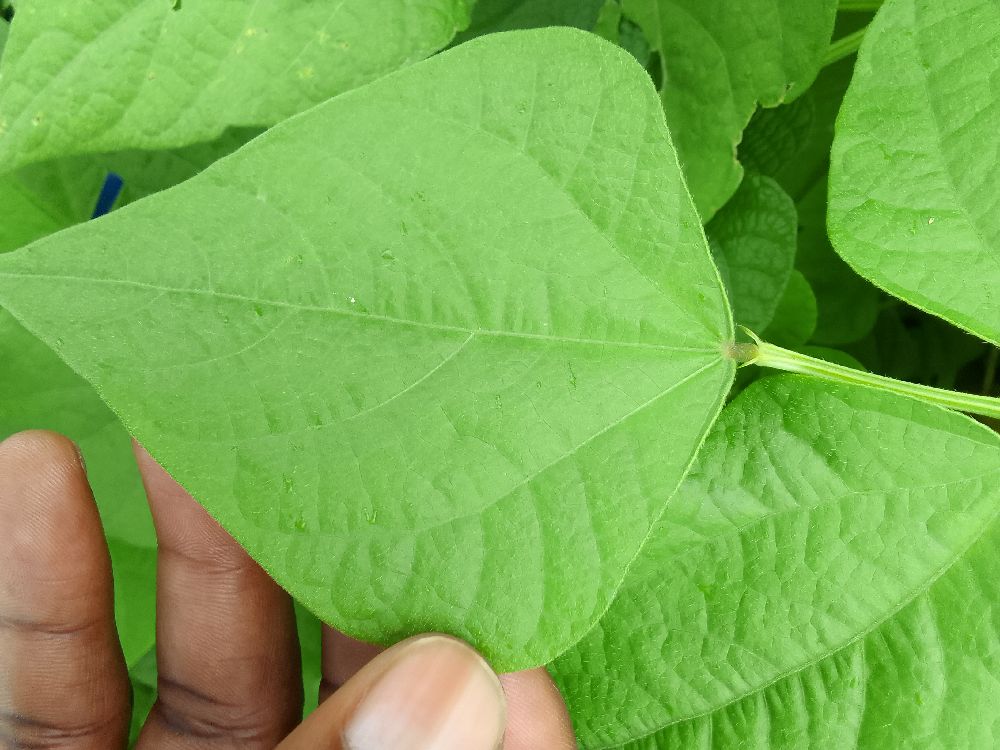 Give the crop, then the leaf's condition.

common bean, healthy
